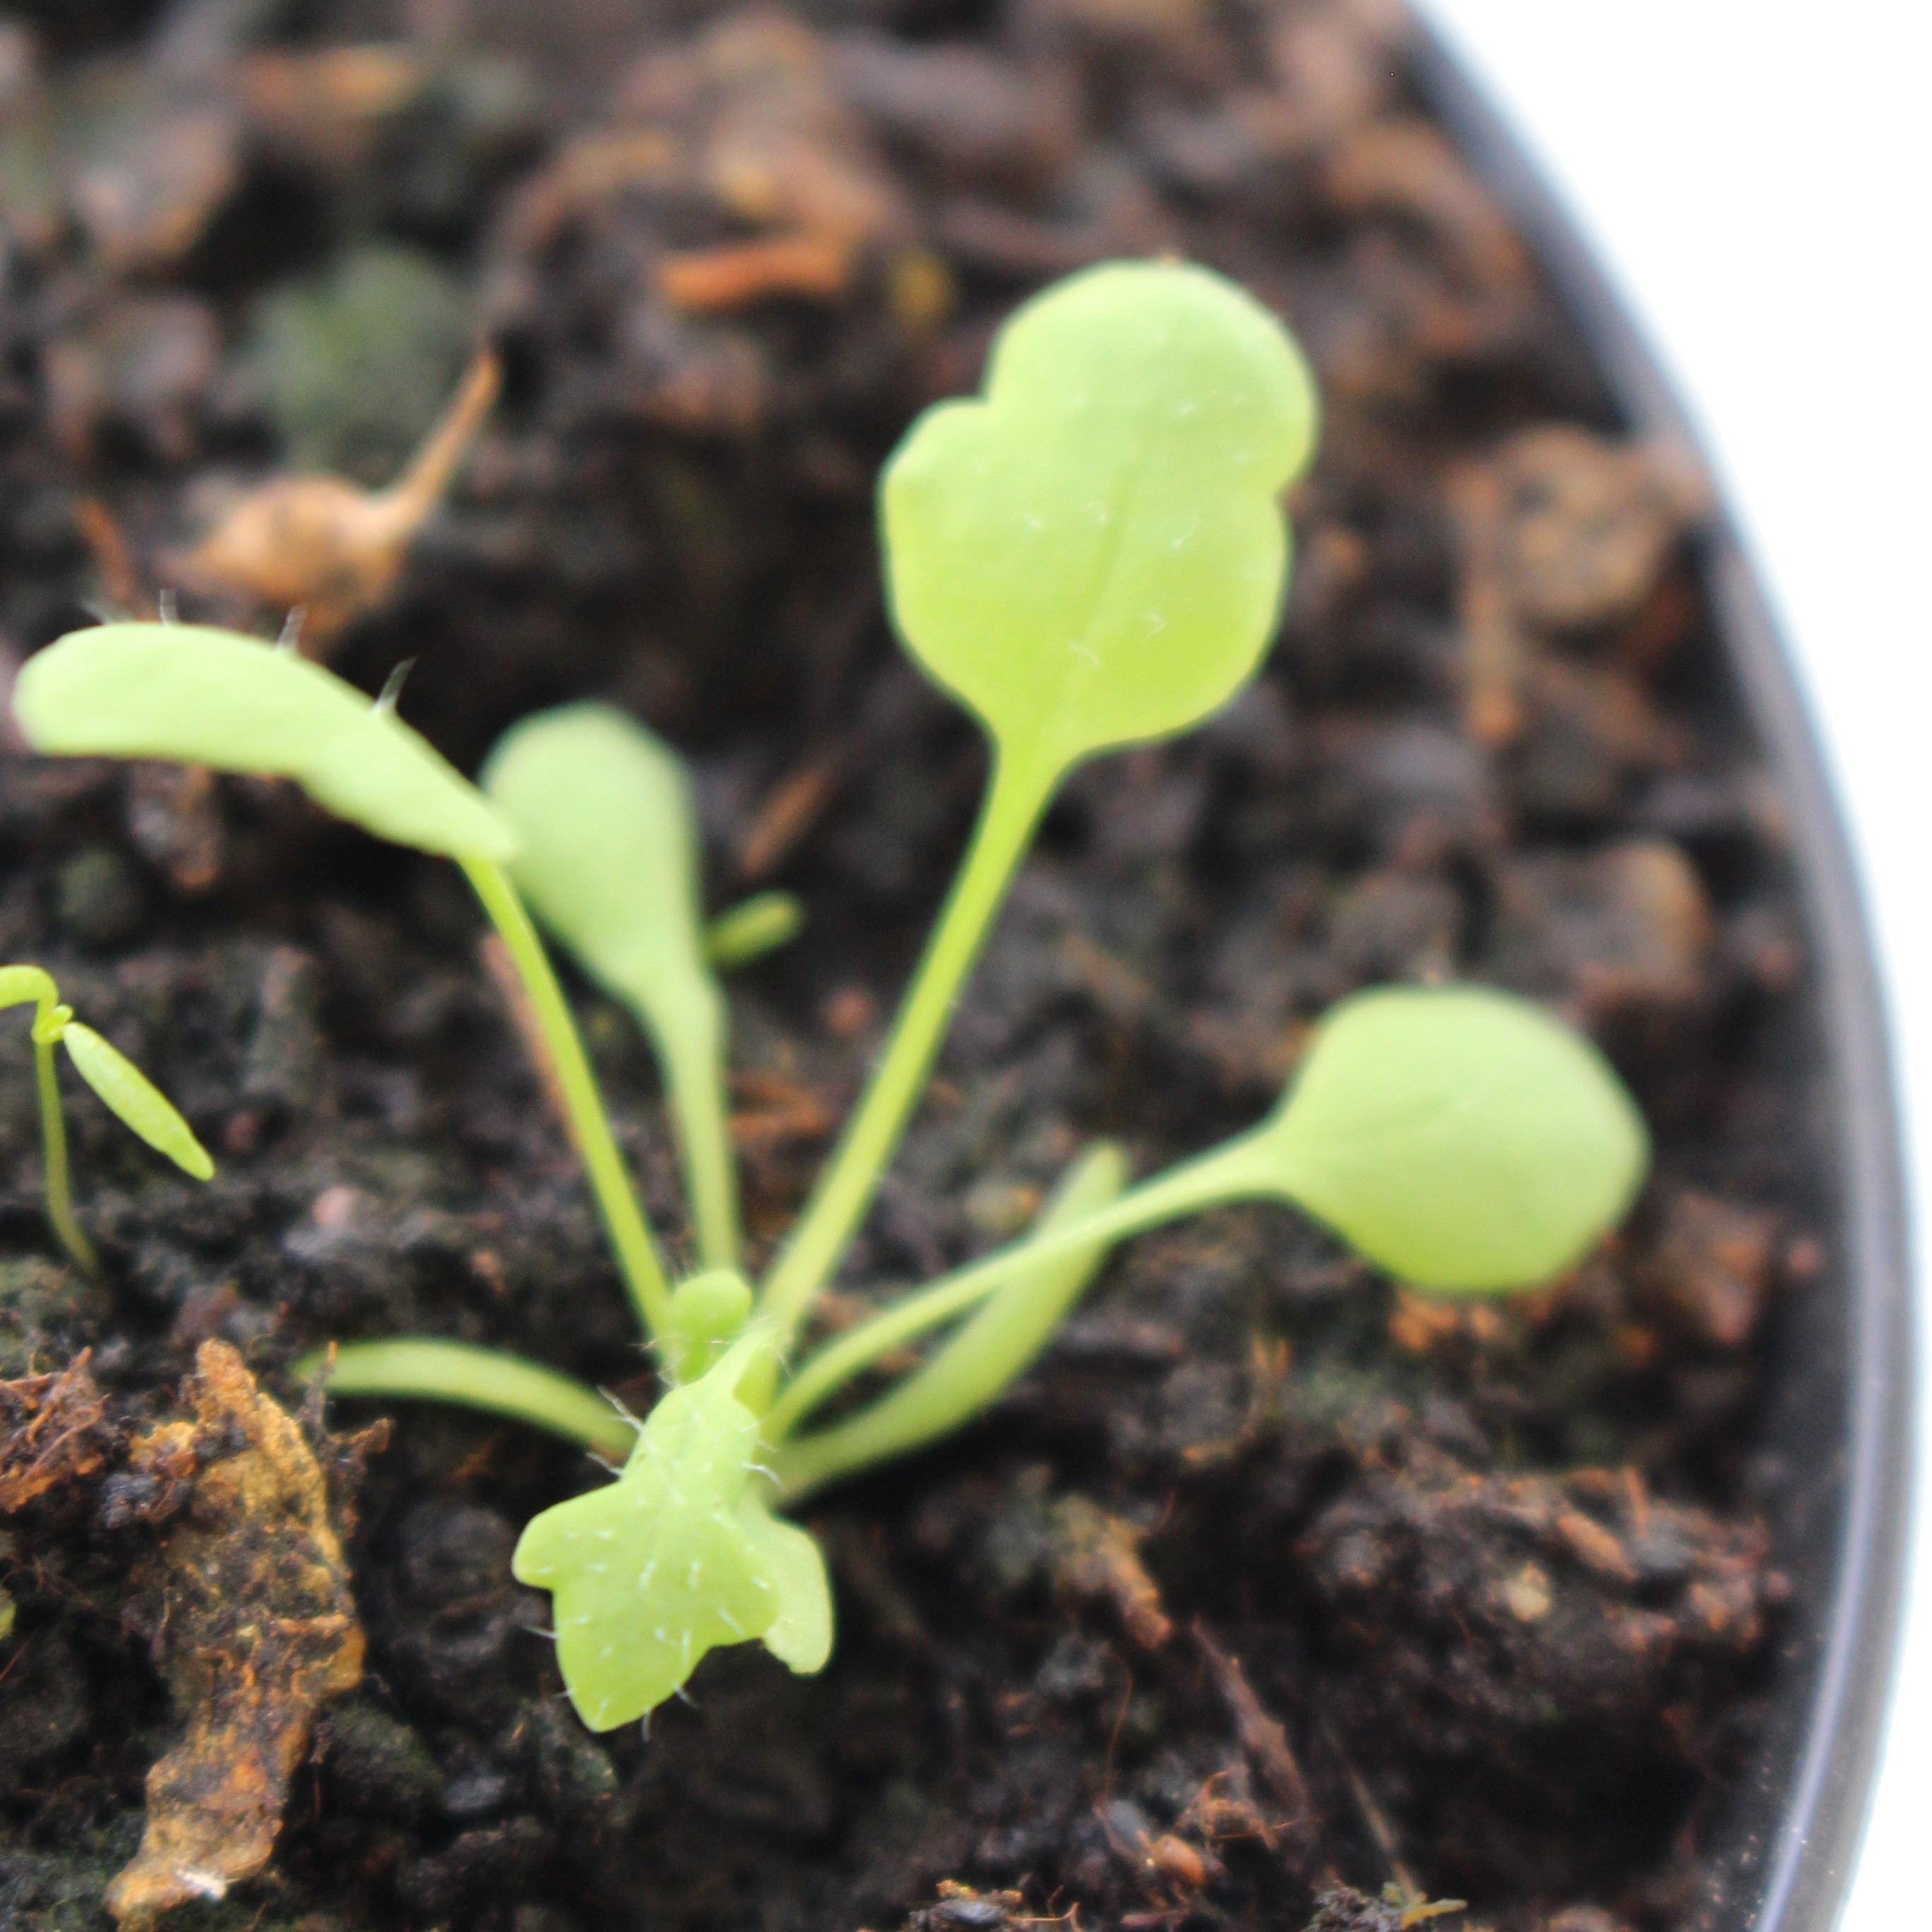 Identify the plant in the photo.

Papaver rhoeas
